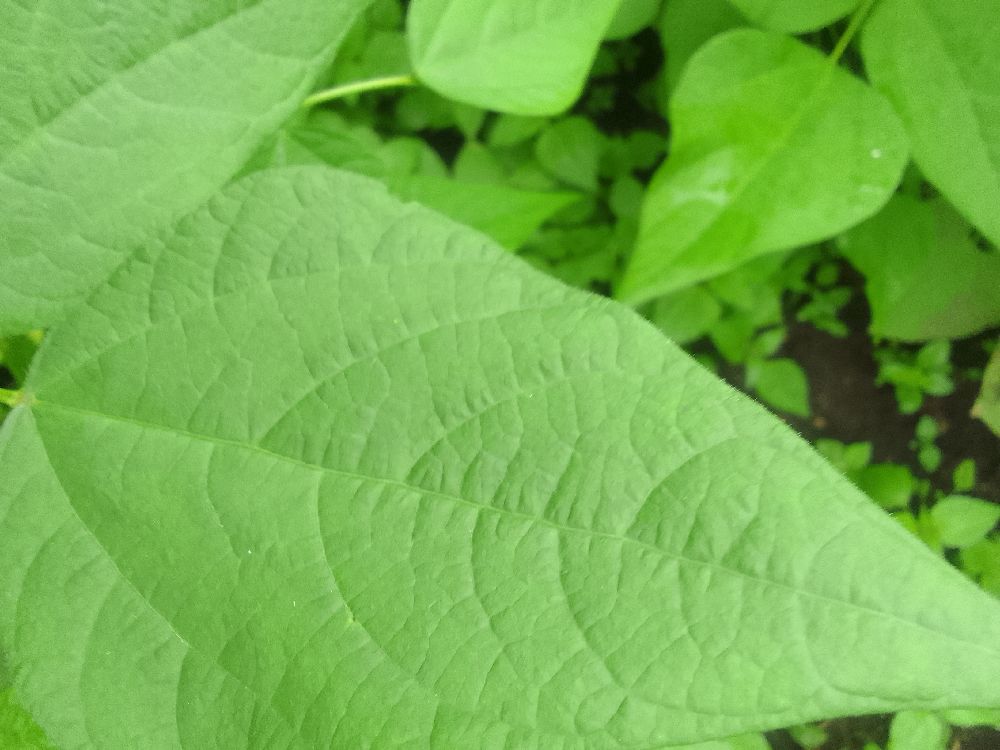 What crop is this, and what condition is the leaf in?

common bean, healthy
